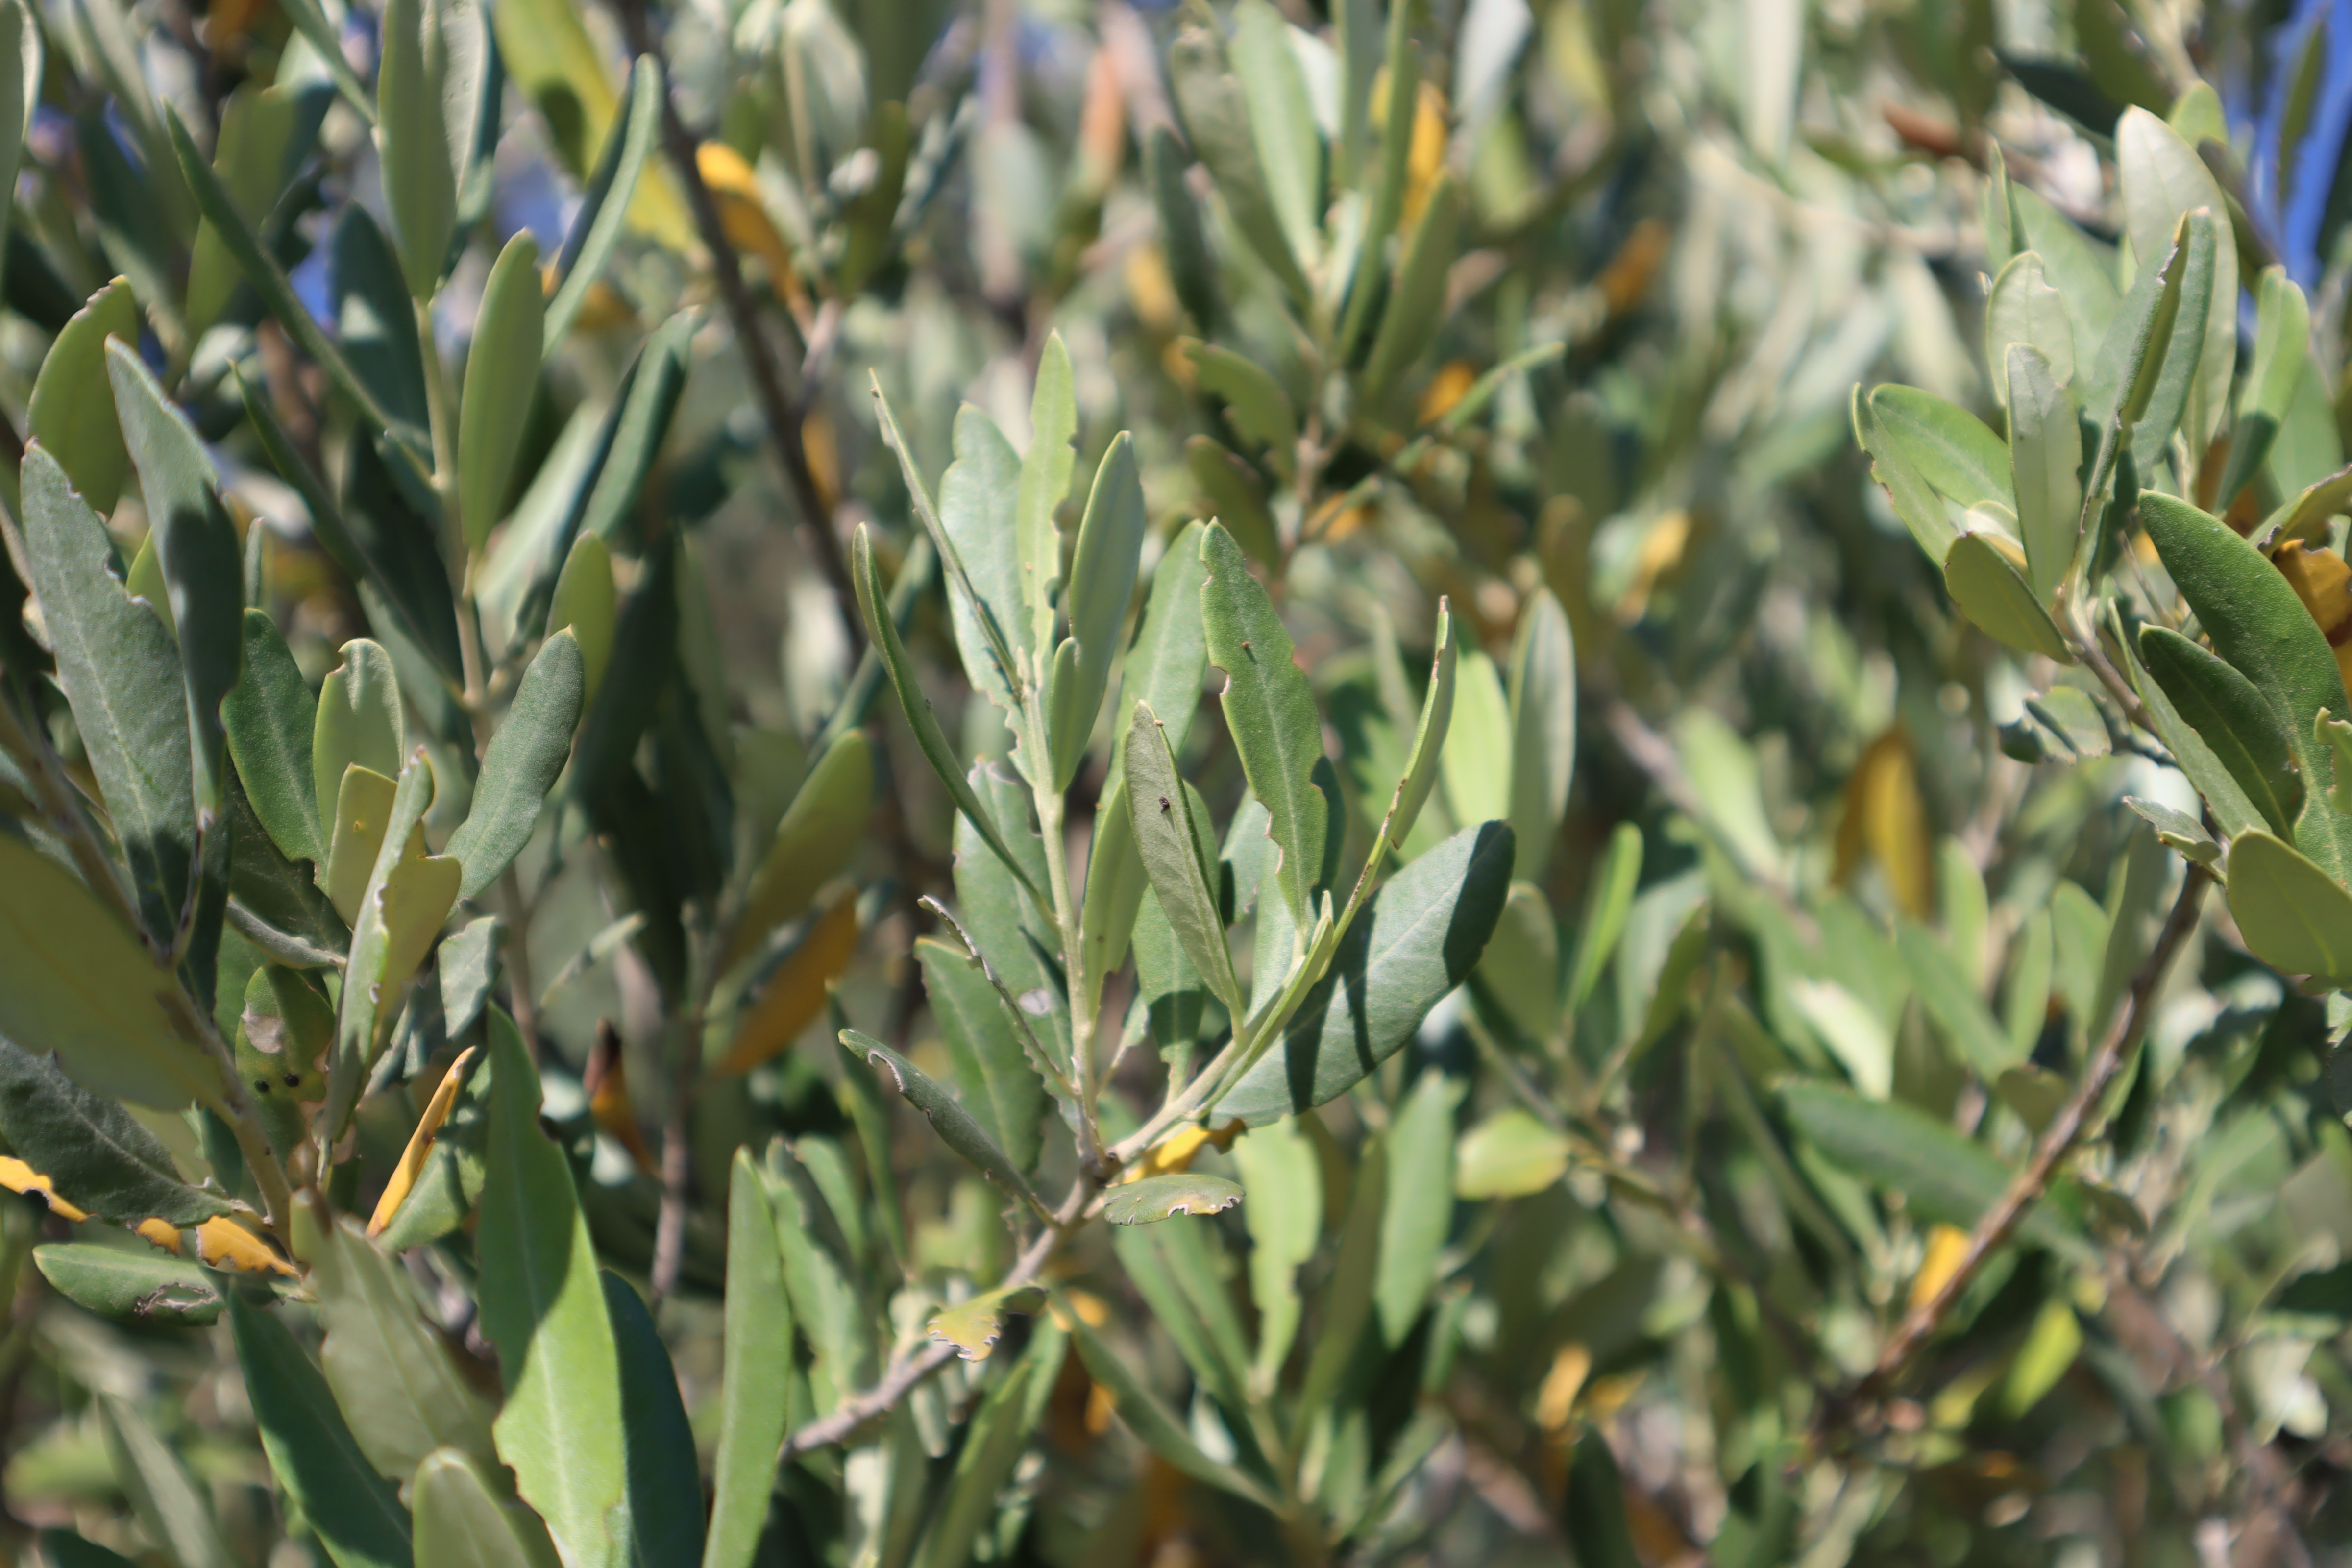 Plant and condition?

olive, phytophagous
